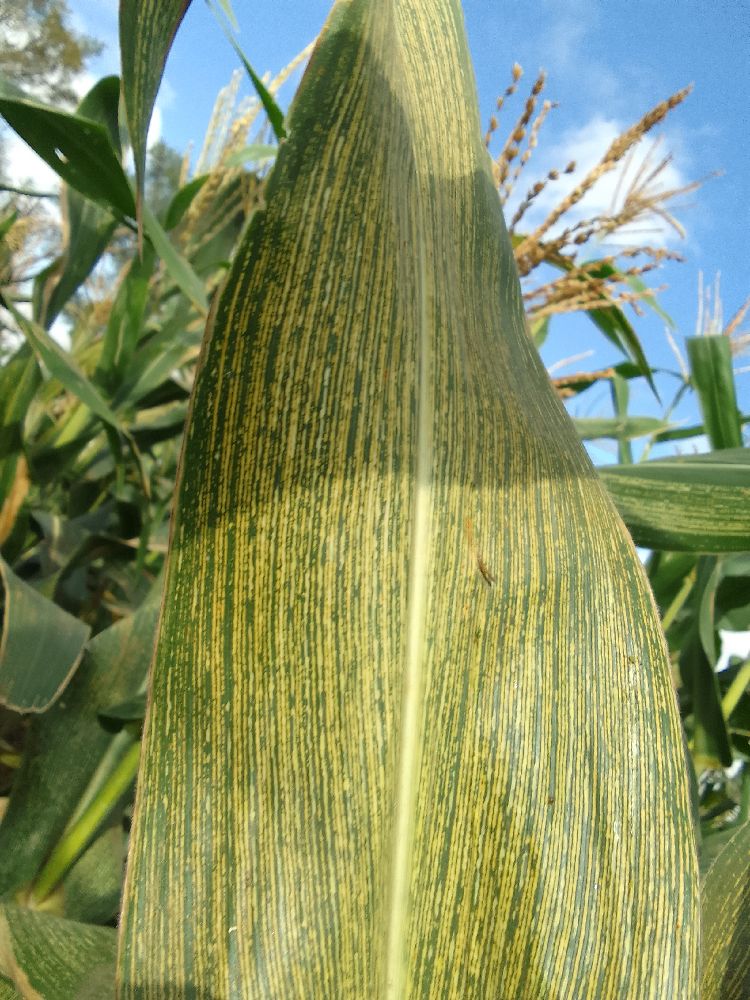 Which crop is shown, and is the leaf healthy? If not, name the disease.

maize, maize streak virus
